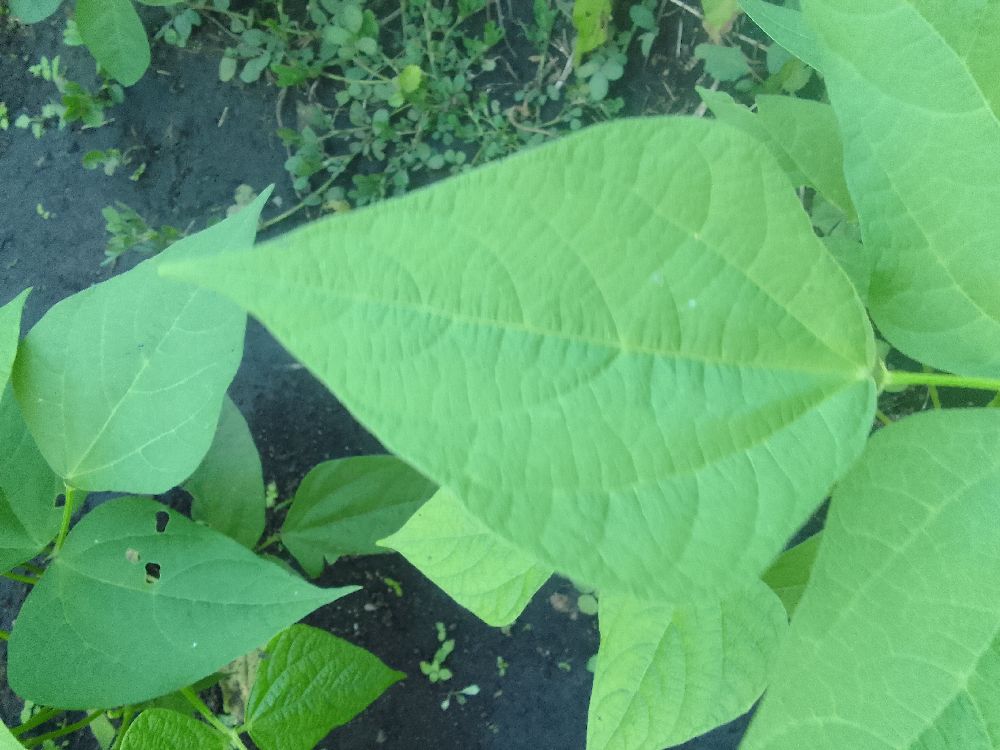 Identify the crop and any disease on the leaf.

common bean, healthy
